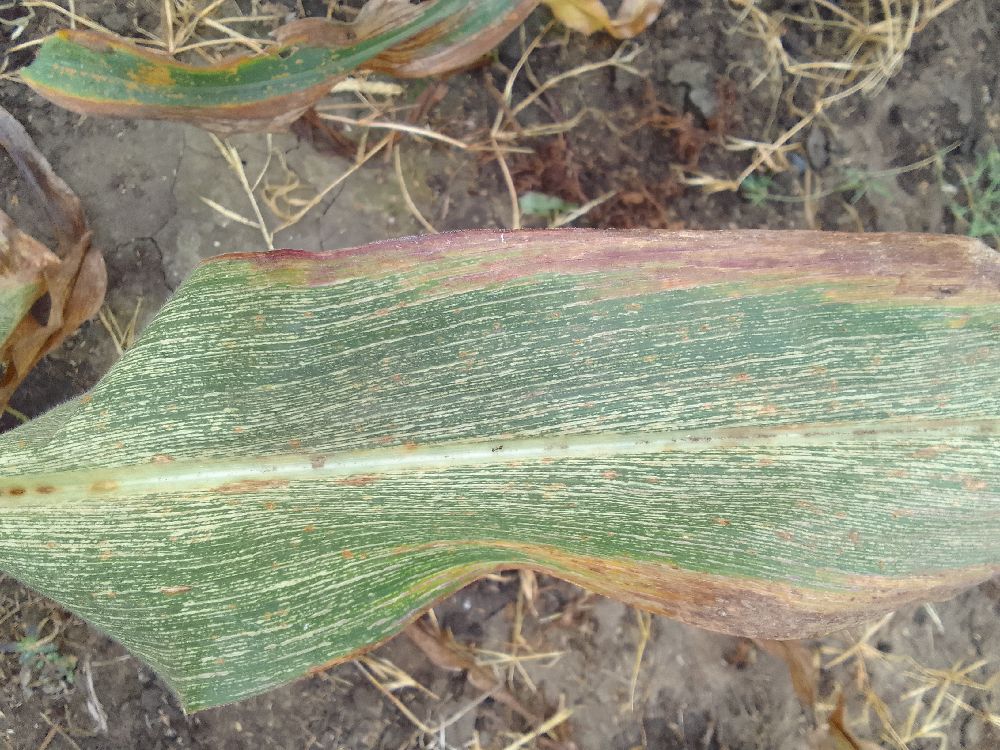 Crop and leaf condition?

maize, maize streak virus
